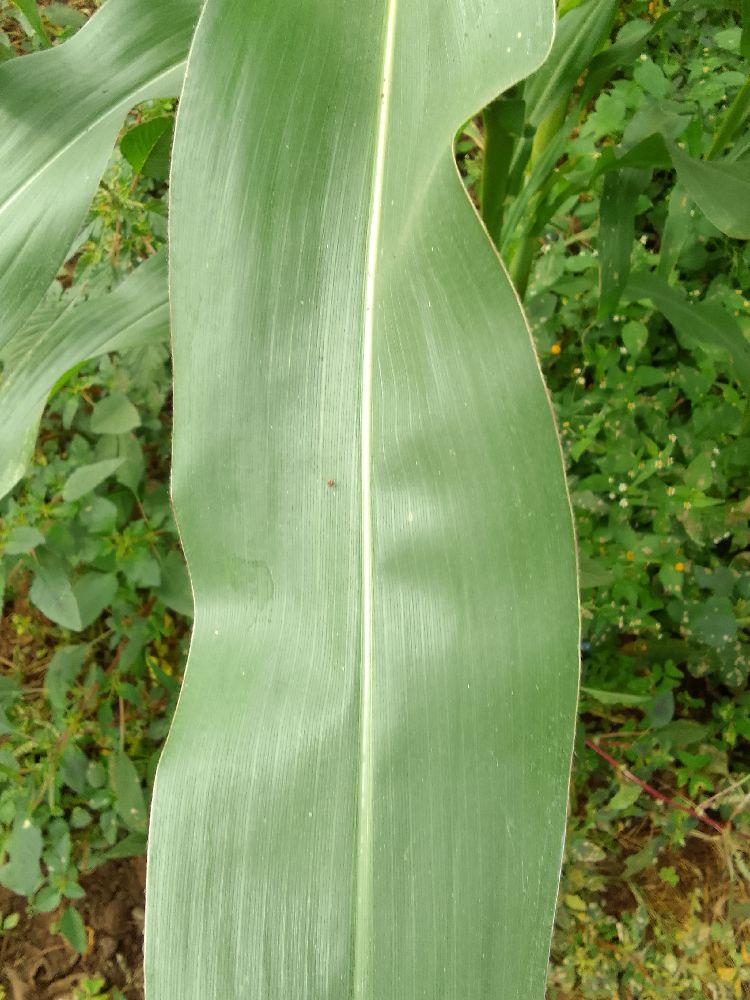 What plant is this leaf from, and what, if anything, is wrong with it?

maize, healthy
